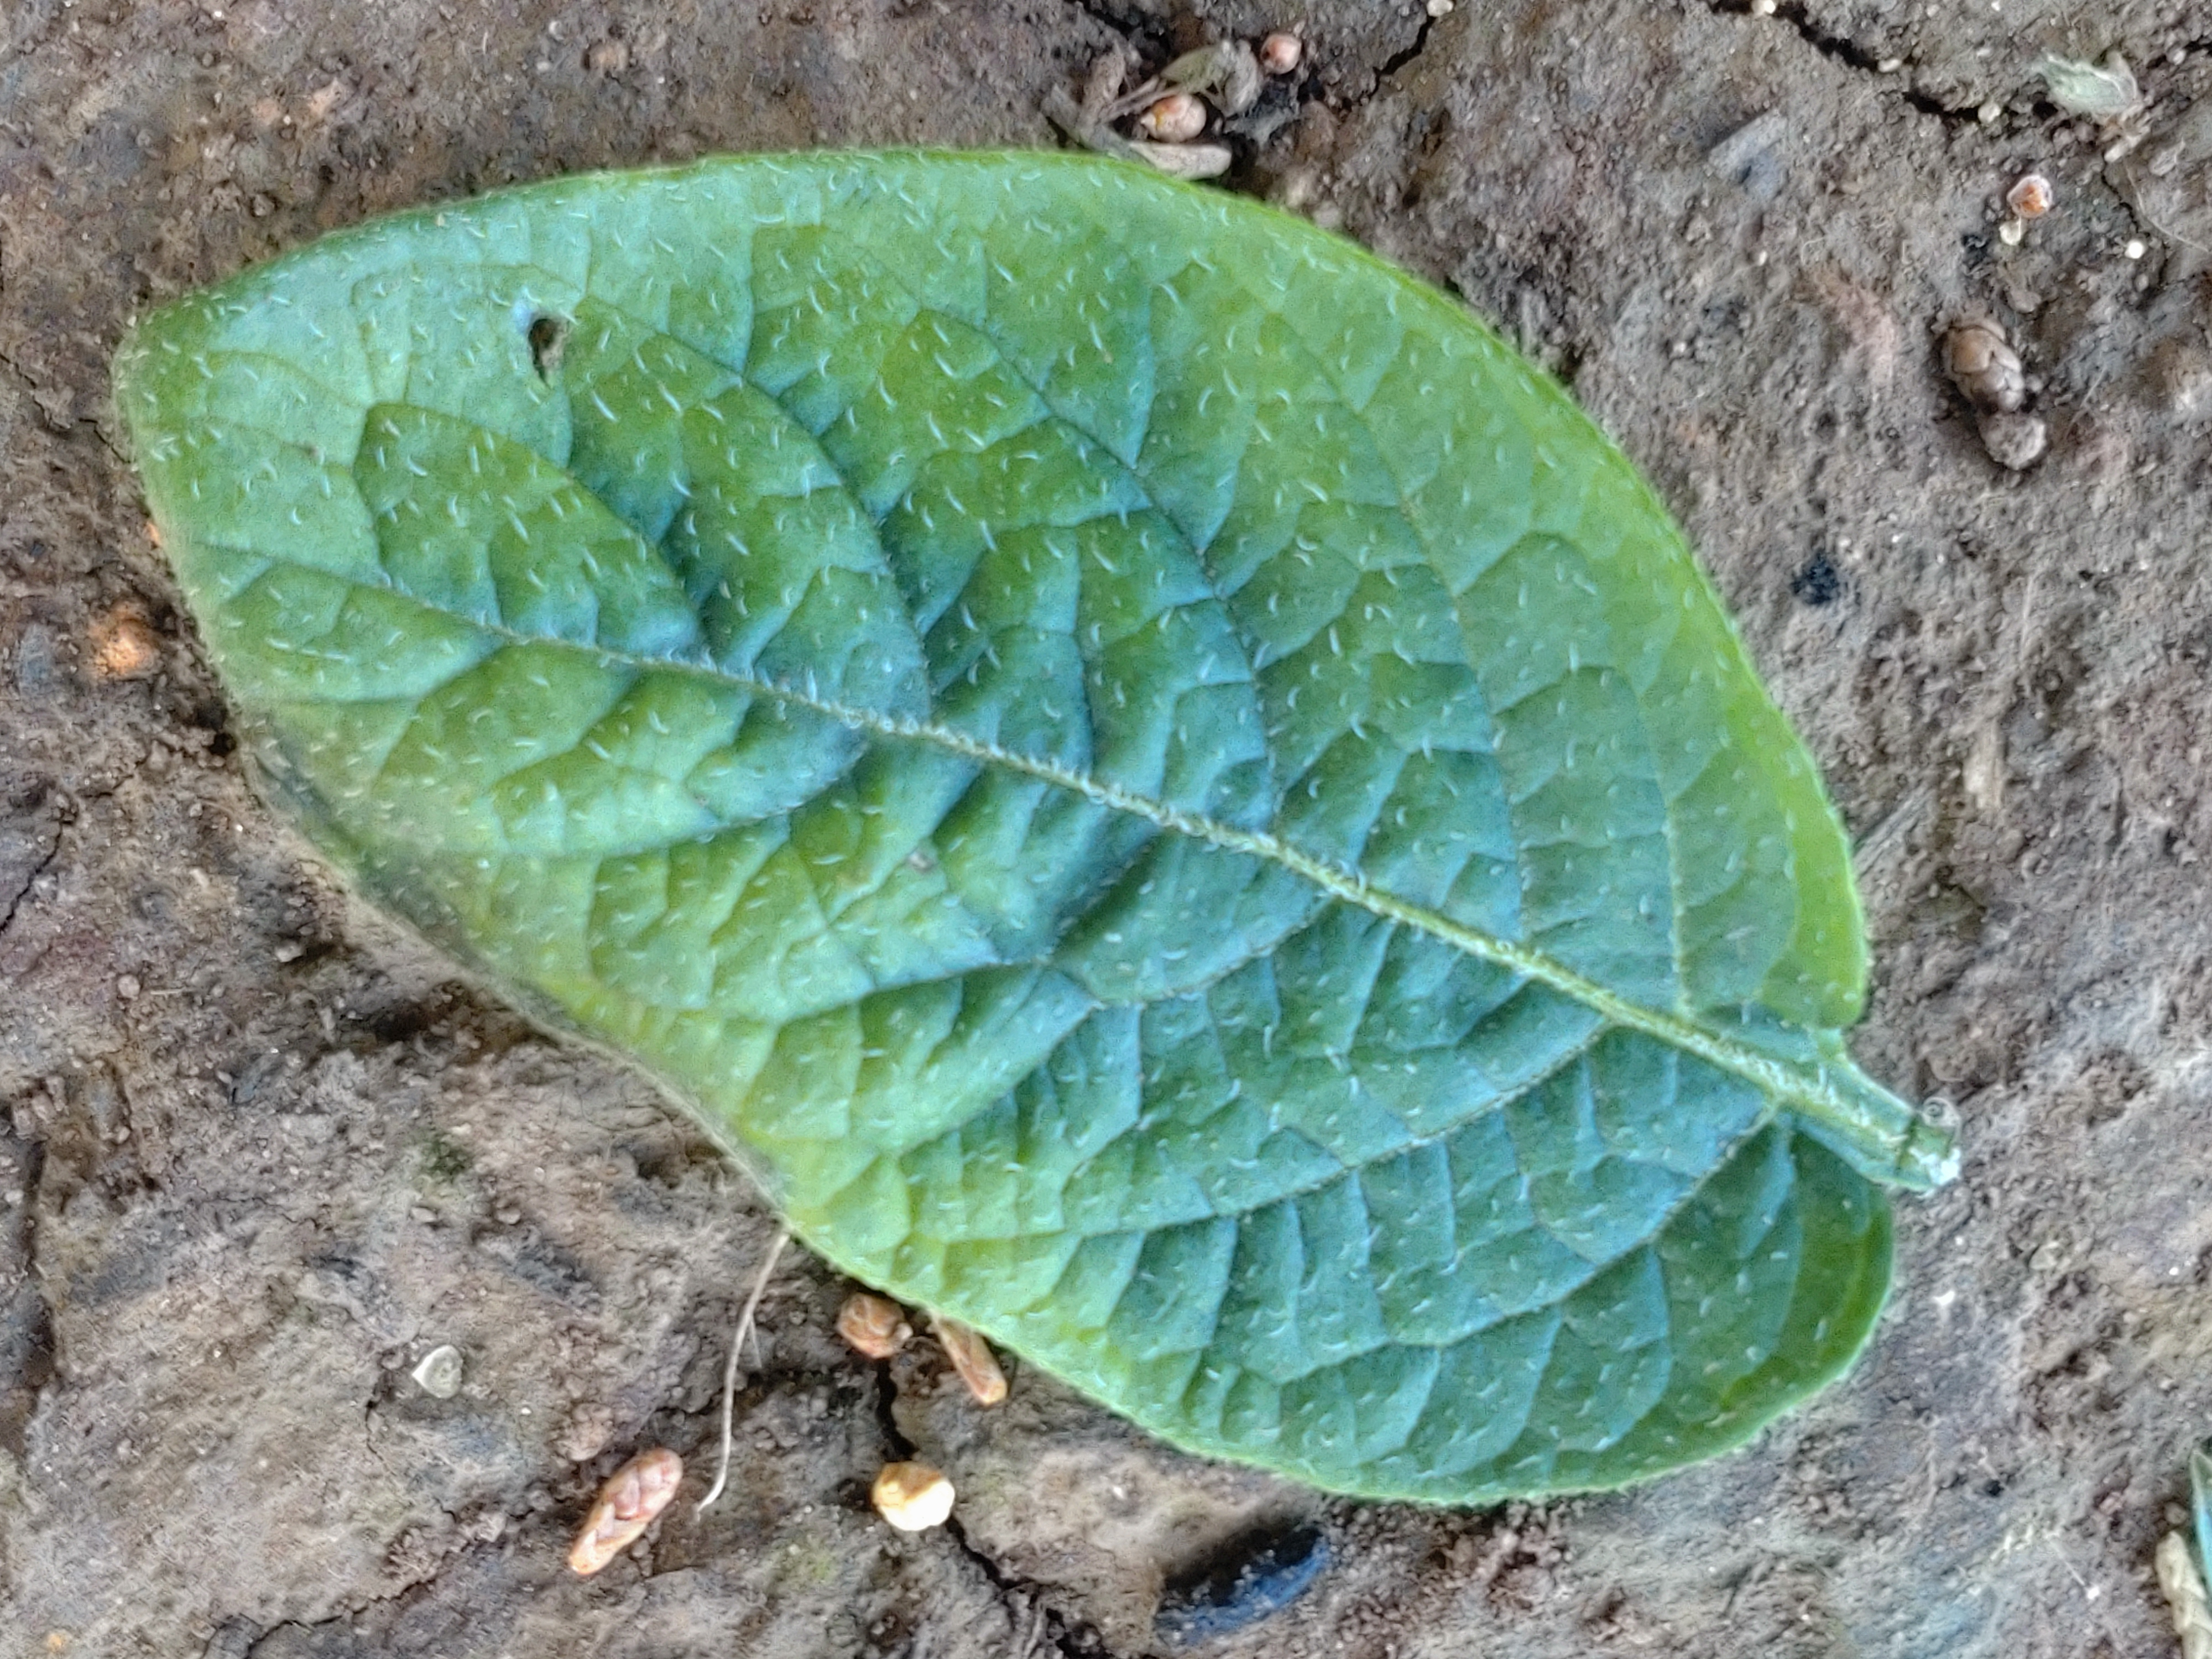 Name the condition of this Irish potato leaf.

early blight
